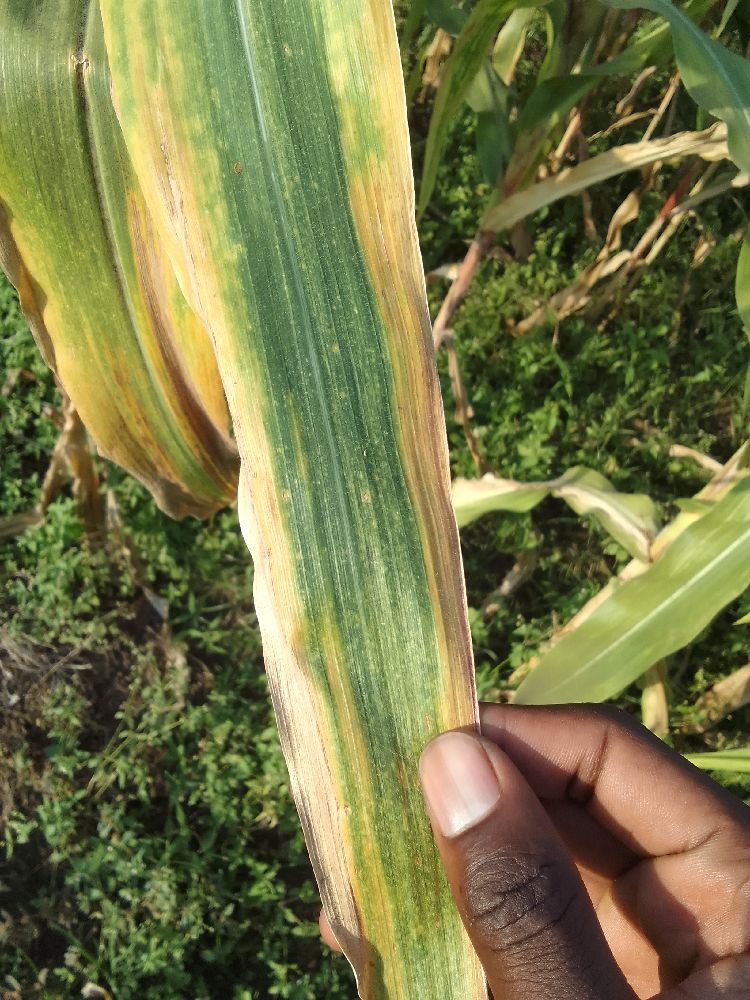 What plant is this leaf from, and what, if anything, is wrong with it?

maize, maize lethal necrosis
